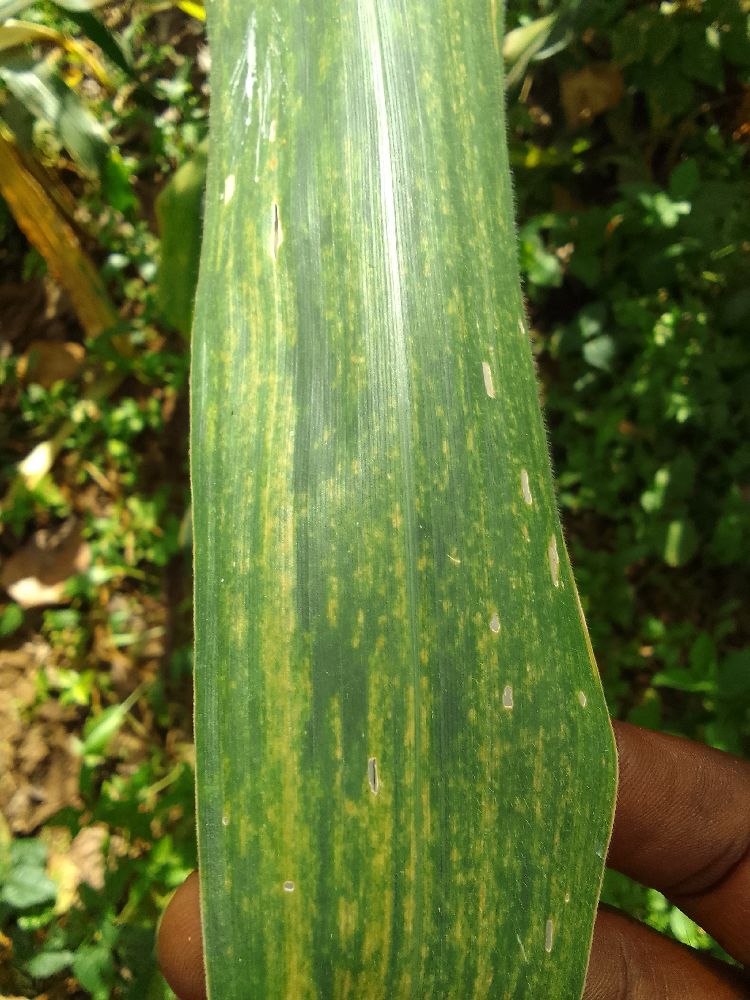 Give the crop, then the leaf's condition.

maize, maize lethal necrosis
